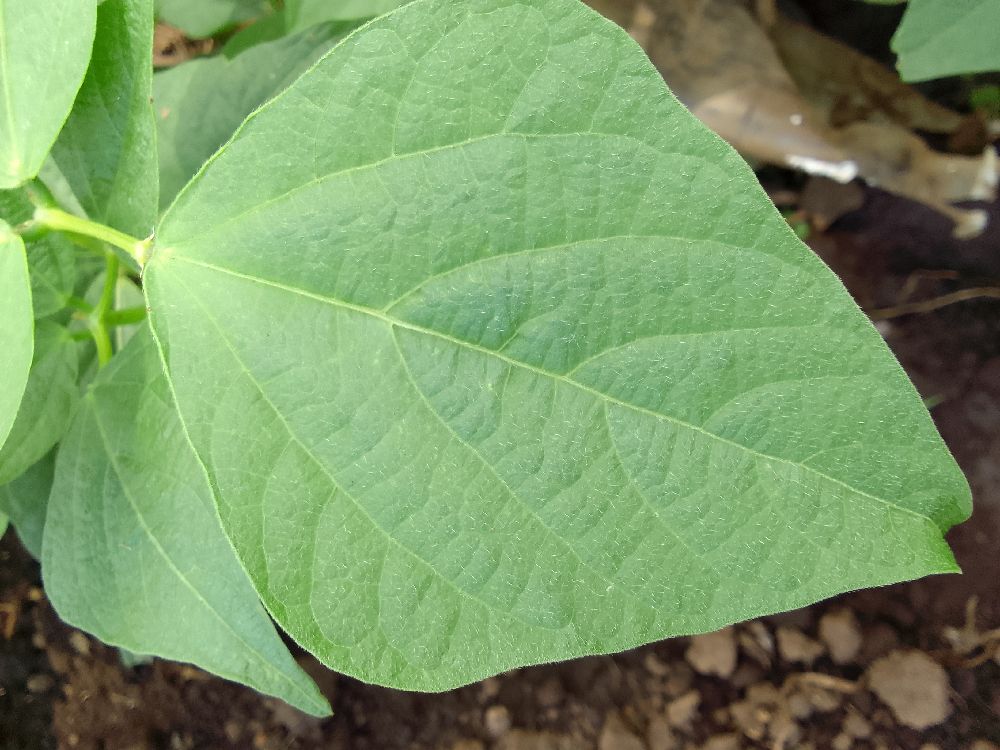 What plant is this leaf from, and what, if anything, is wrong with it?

common bean, healthy
